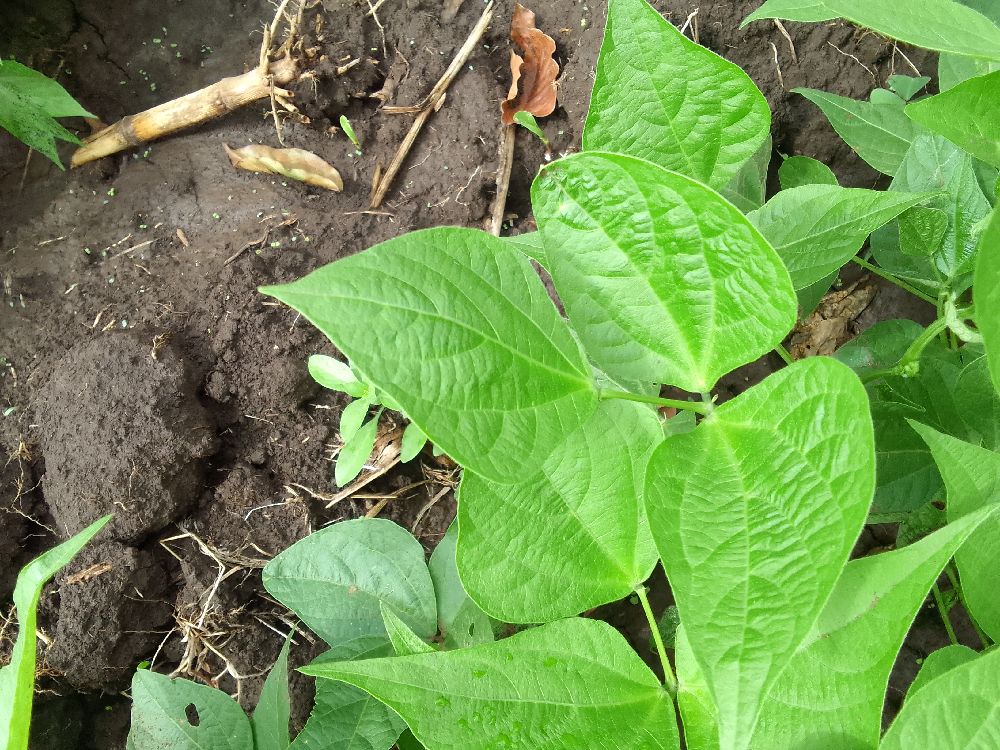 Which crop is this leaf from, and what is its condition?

common bean, healthy
